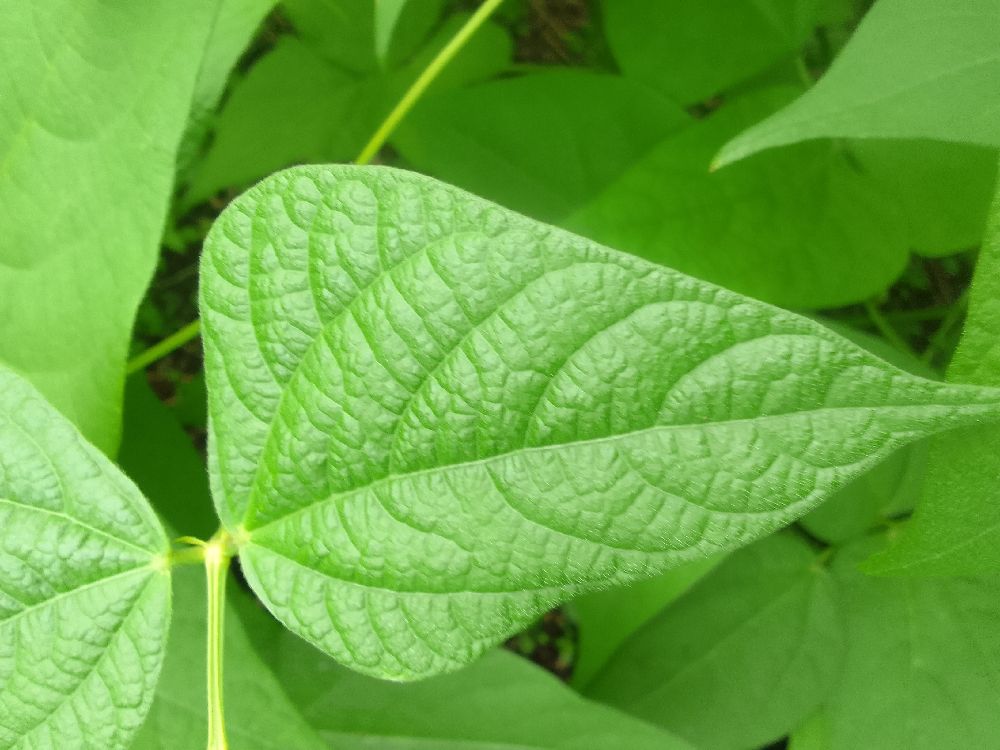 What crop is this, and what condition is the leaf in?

common bean, healthy
